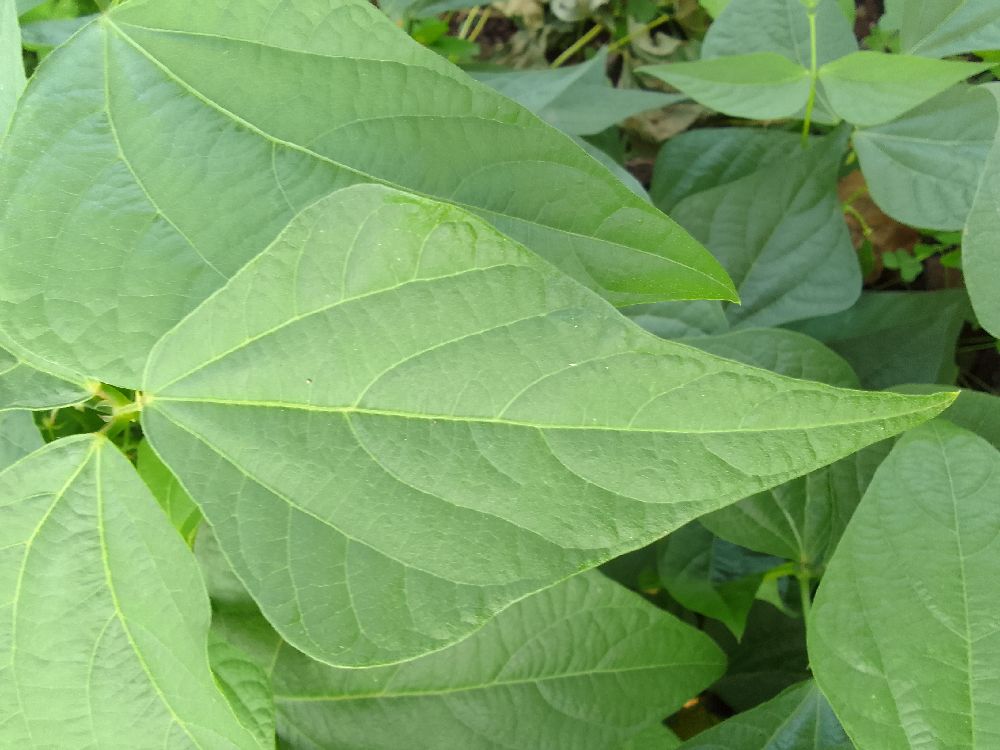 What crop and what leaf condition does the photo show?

common bean, healthy
